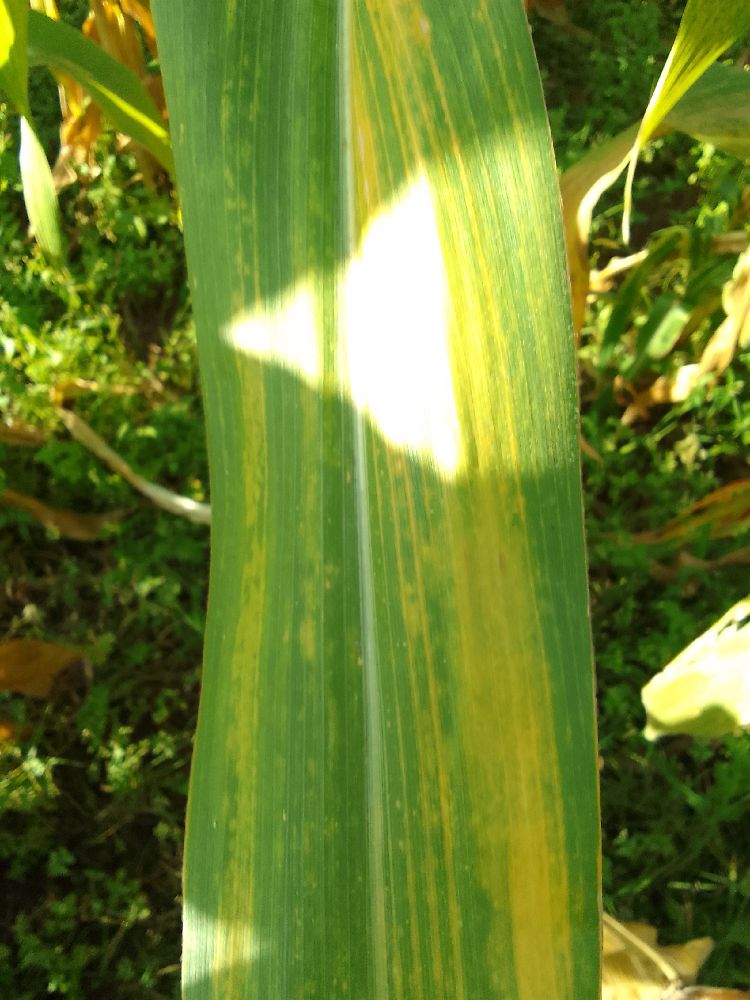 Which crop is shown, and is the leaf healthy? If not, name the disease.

maize, maize lethal necrosis
